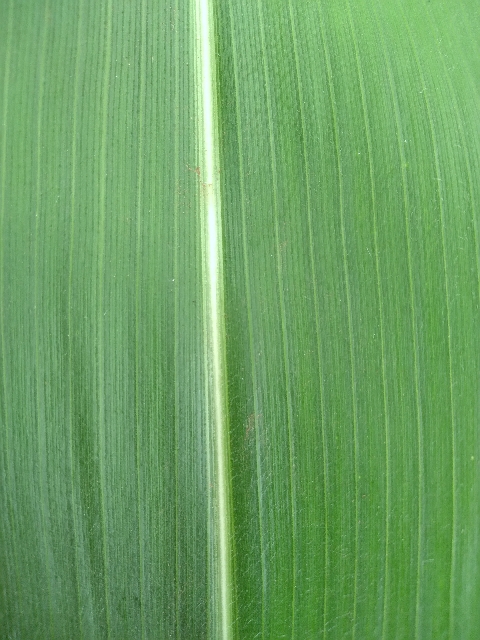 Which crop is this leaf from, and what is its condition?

maize, healthy
